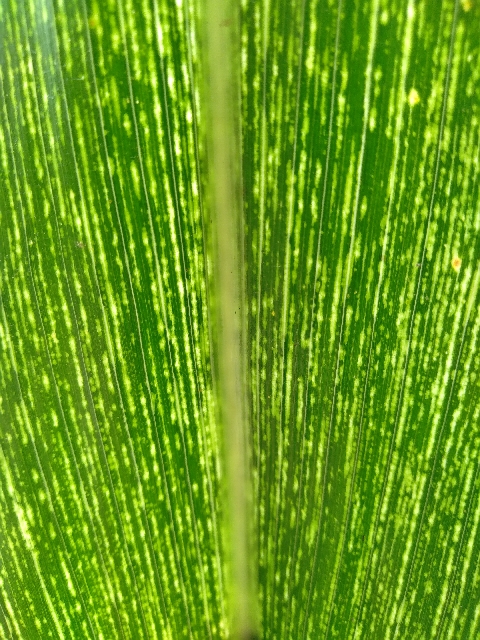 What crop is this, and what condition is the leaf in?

maize, maize streak virus
